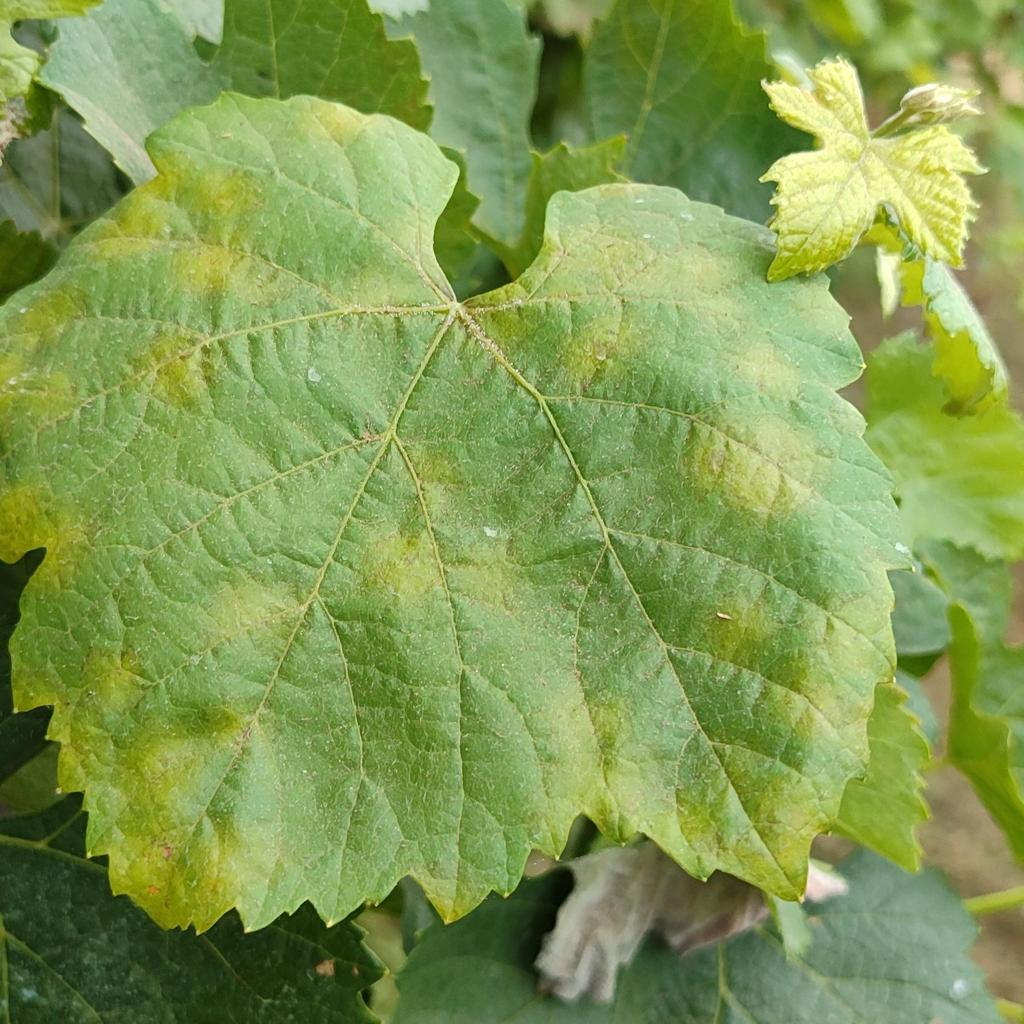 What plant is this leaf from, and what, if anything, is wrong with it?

grapevine, downy mildew
